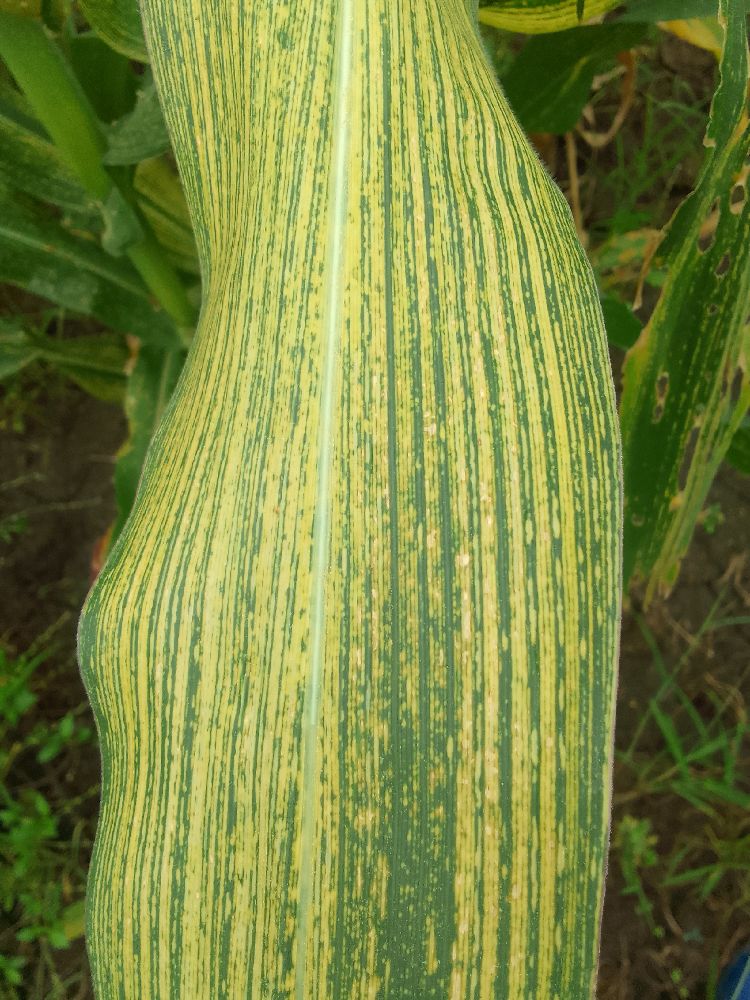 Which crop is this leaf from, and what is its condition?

maize, maize streak virus
